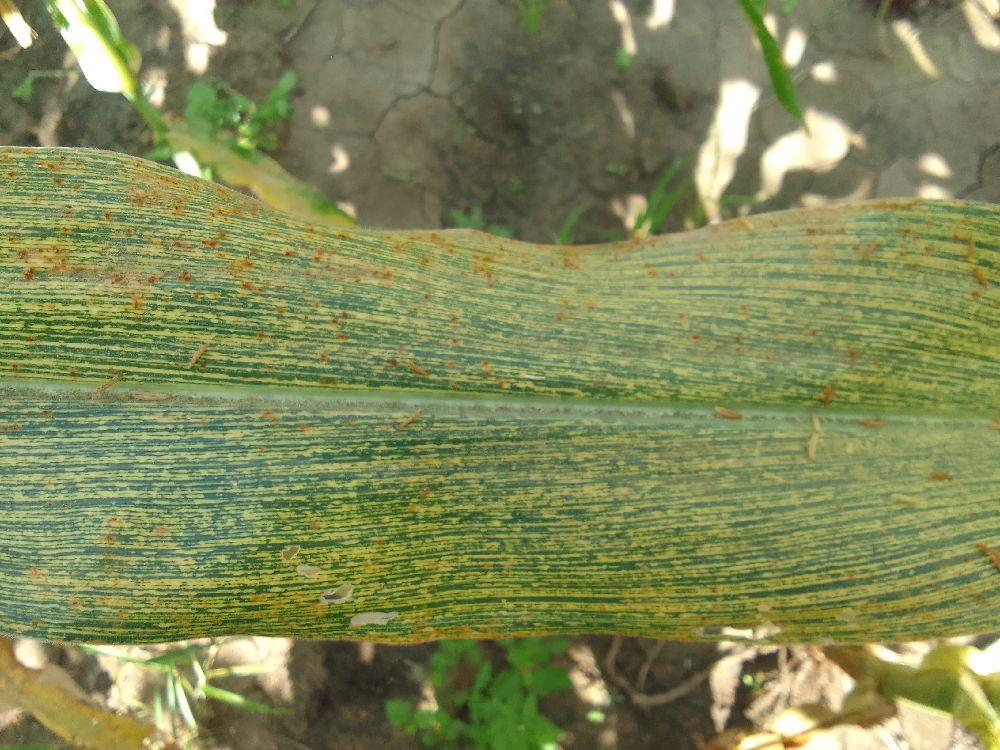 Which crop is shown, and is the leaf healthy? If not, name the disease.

maize, maize streak virus
